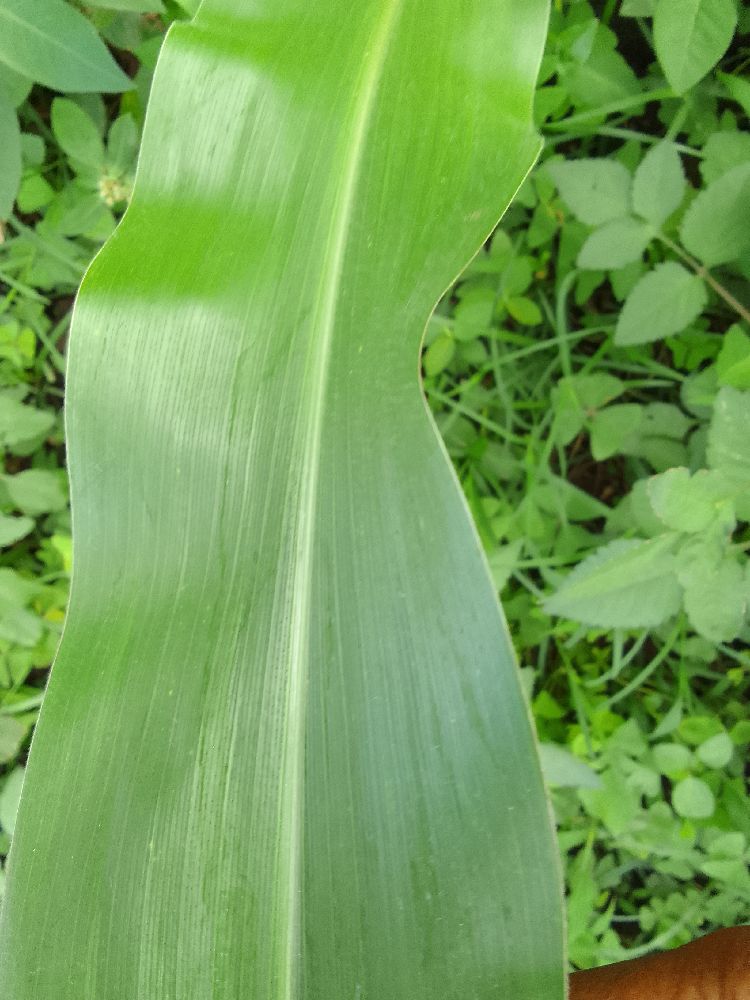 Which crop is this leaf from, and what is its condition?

maize, healthy
